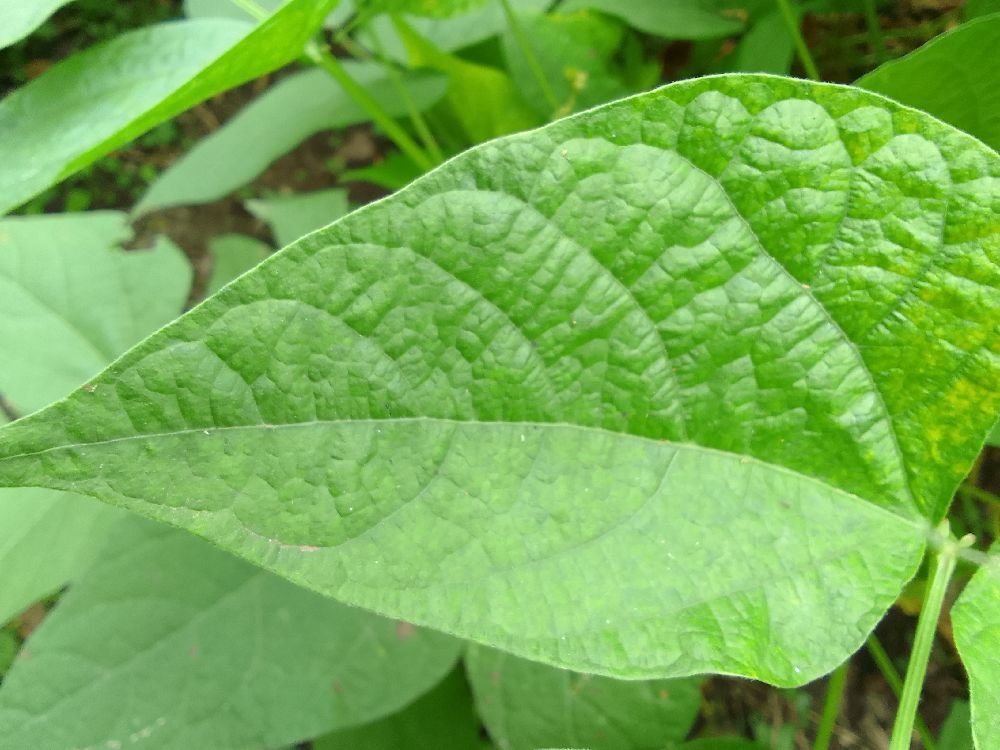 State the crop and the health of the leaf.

common bean, healthy
